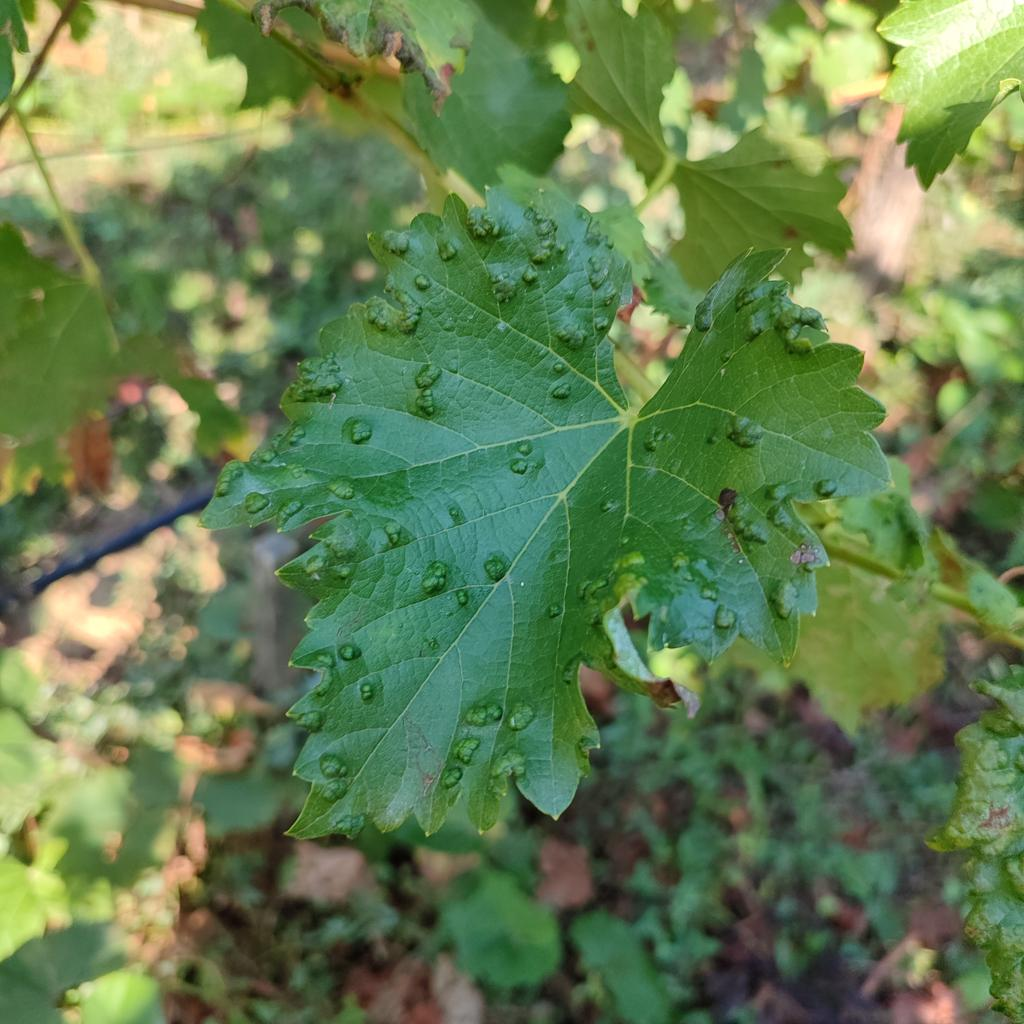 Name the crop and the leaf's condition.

grapevine, erineum mite
